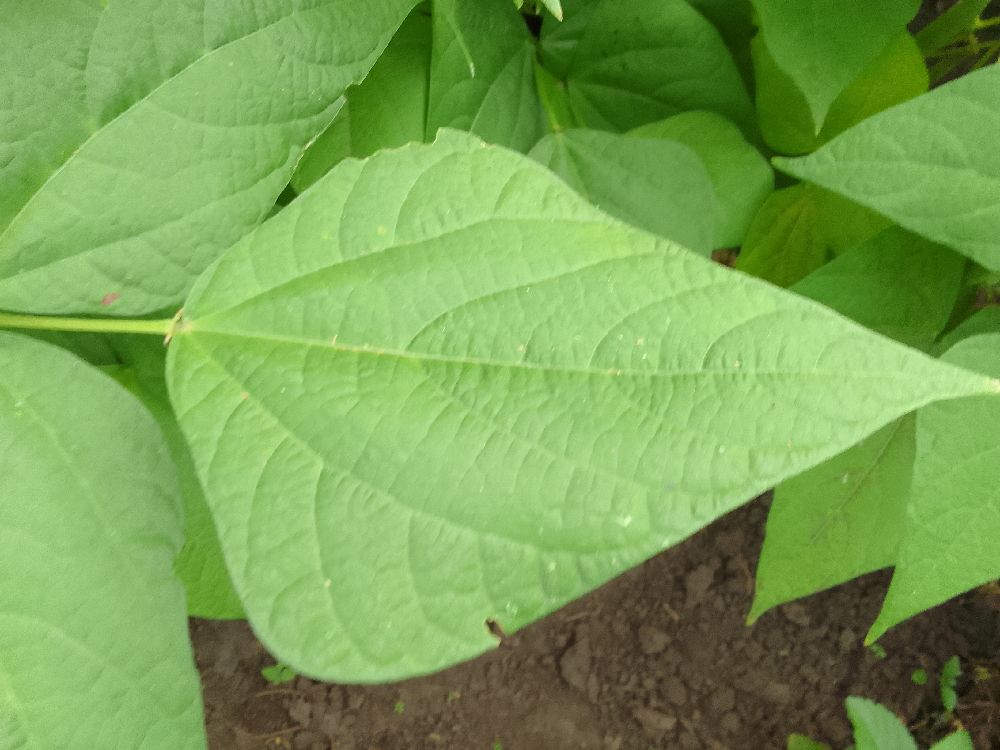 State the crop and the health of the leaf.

common bean, healthy
